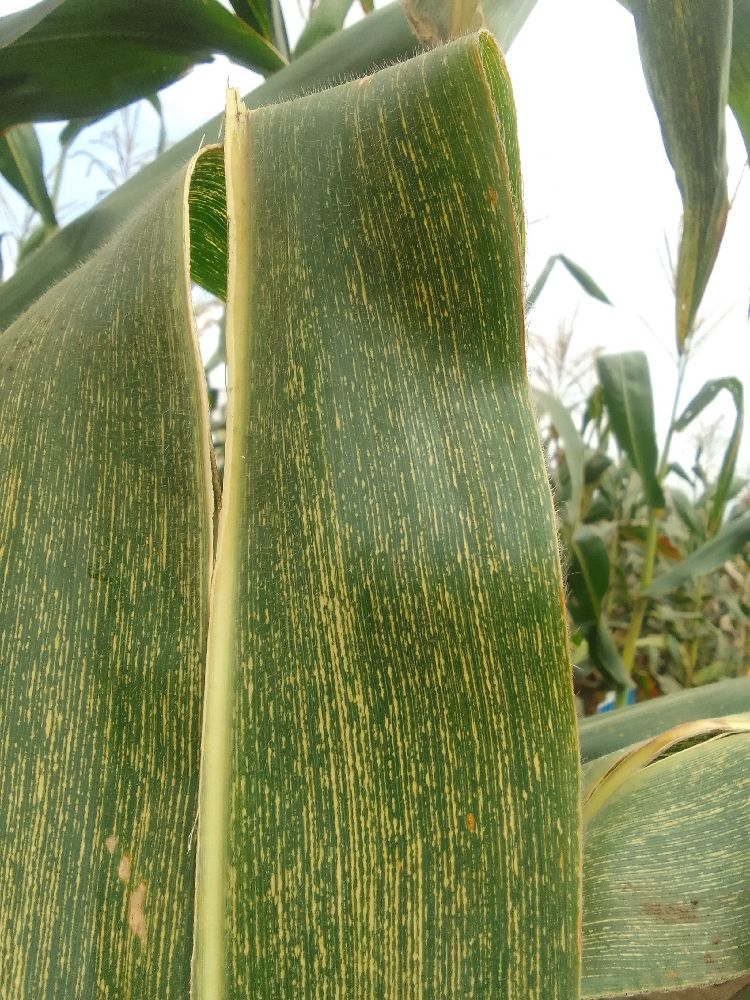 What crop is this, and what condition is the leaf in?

maize, maize streak virus
